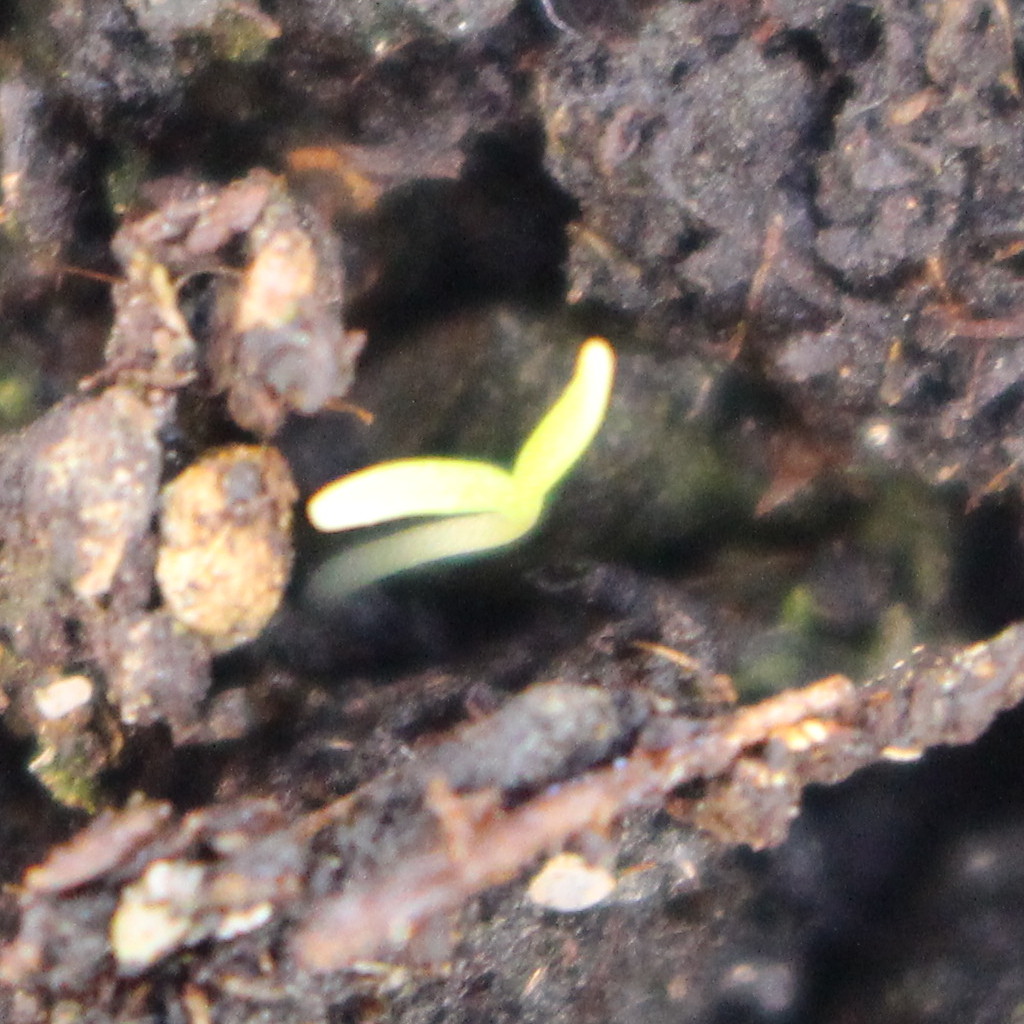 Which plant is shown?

Papaver rhoeas
